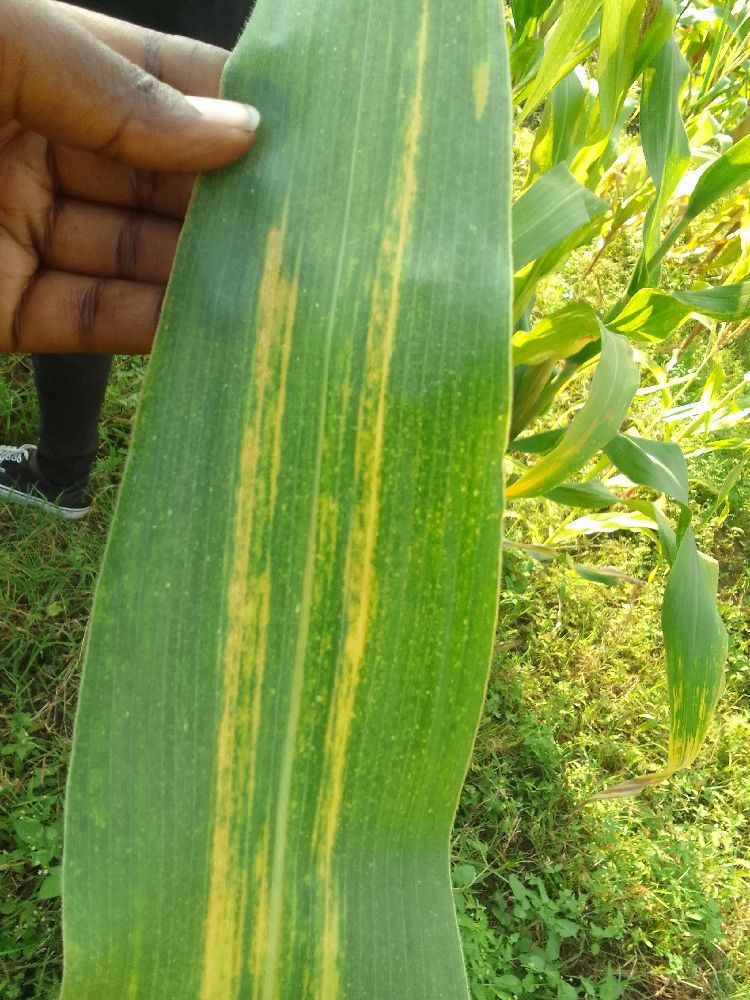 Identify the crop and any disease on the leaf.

maize, maize lethal necrosis
